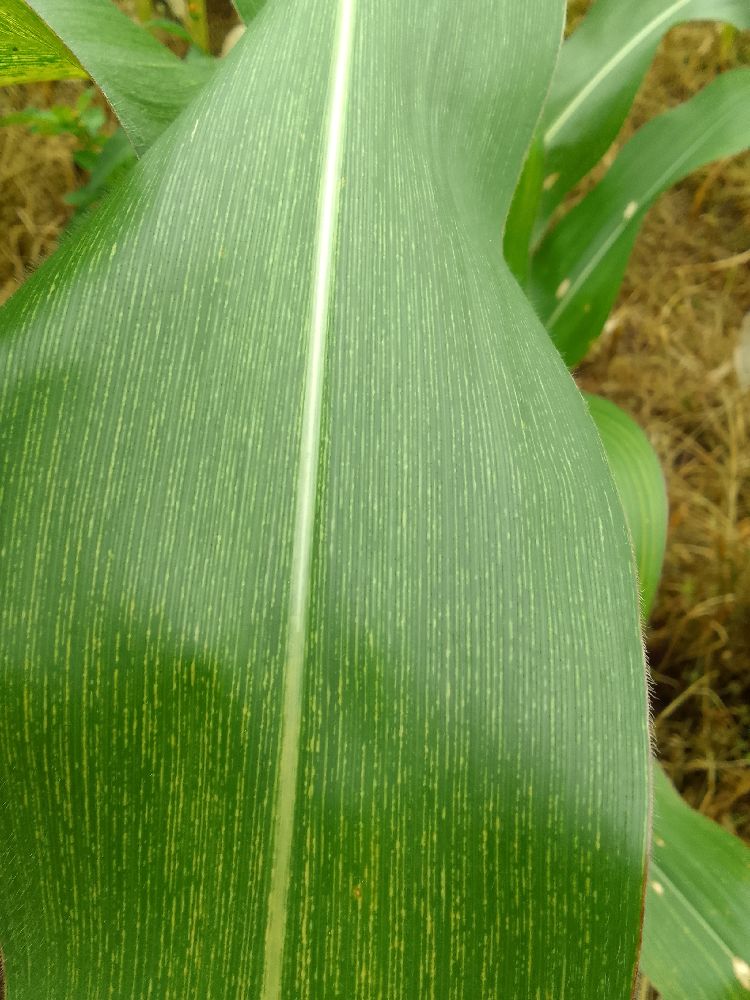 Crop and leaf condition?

maize, maize streak virus
